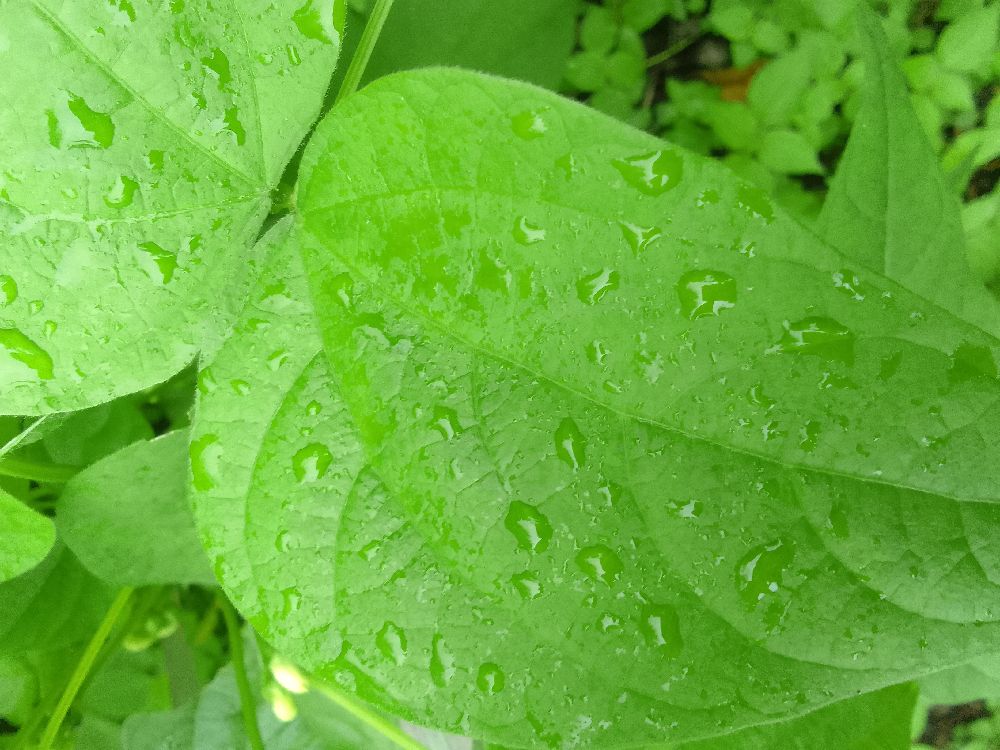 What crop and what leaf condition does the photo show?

common bean, healthy
